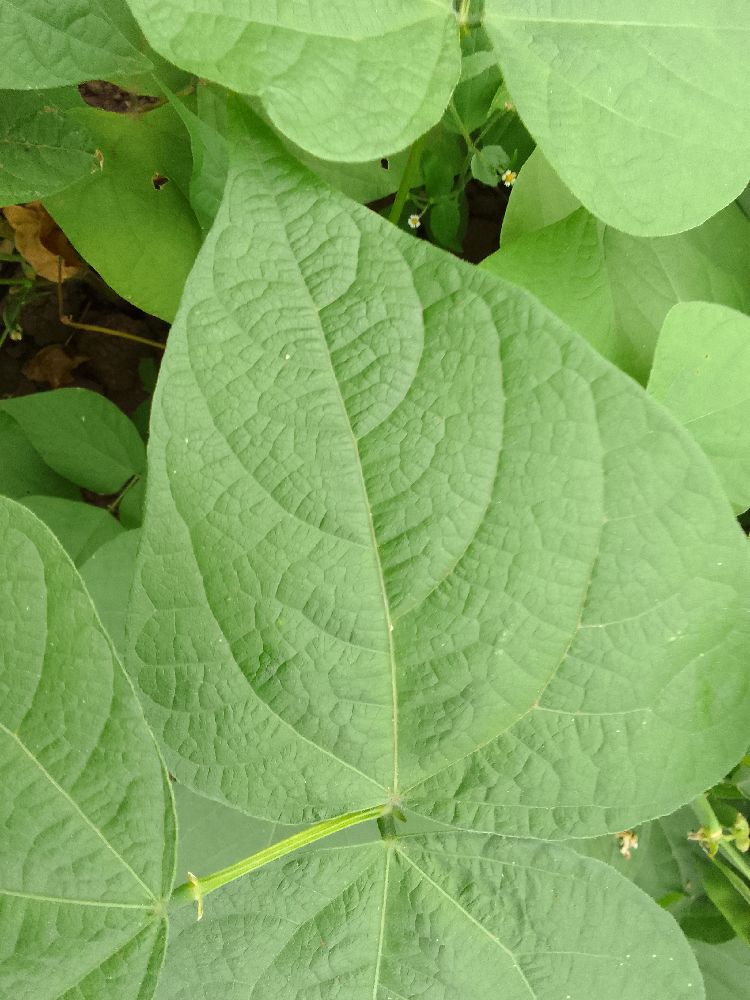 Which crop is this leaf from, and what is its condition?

common bean, healthy
